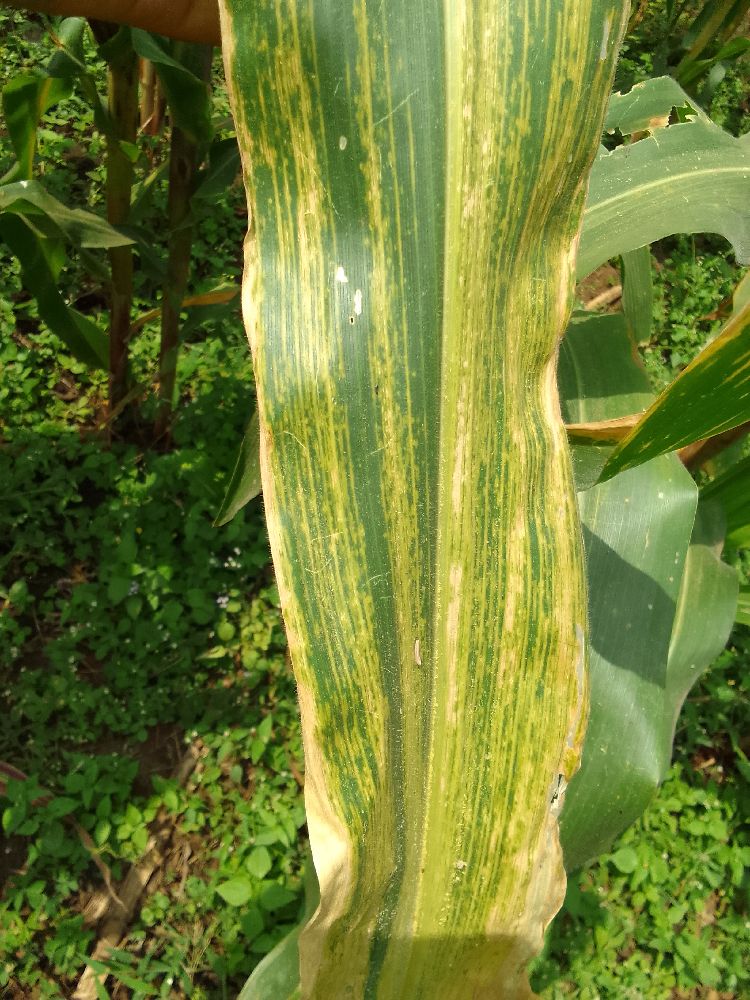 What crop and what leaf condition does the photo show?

maize, maize lethal necrosis
